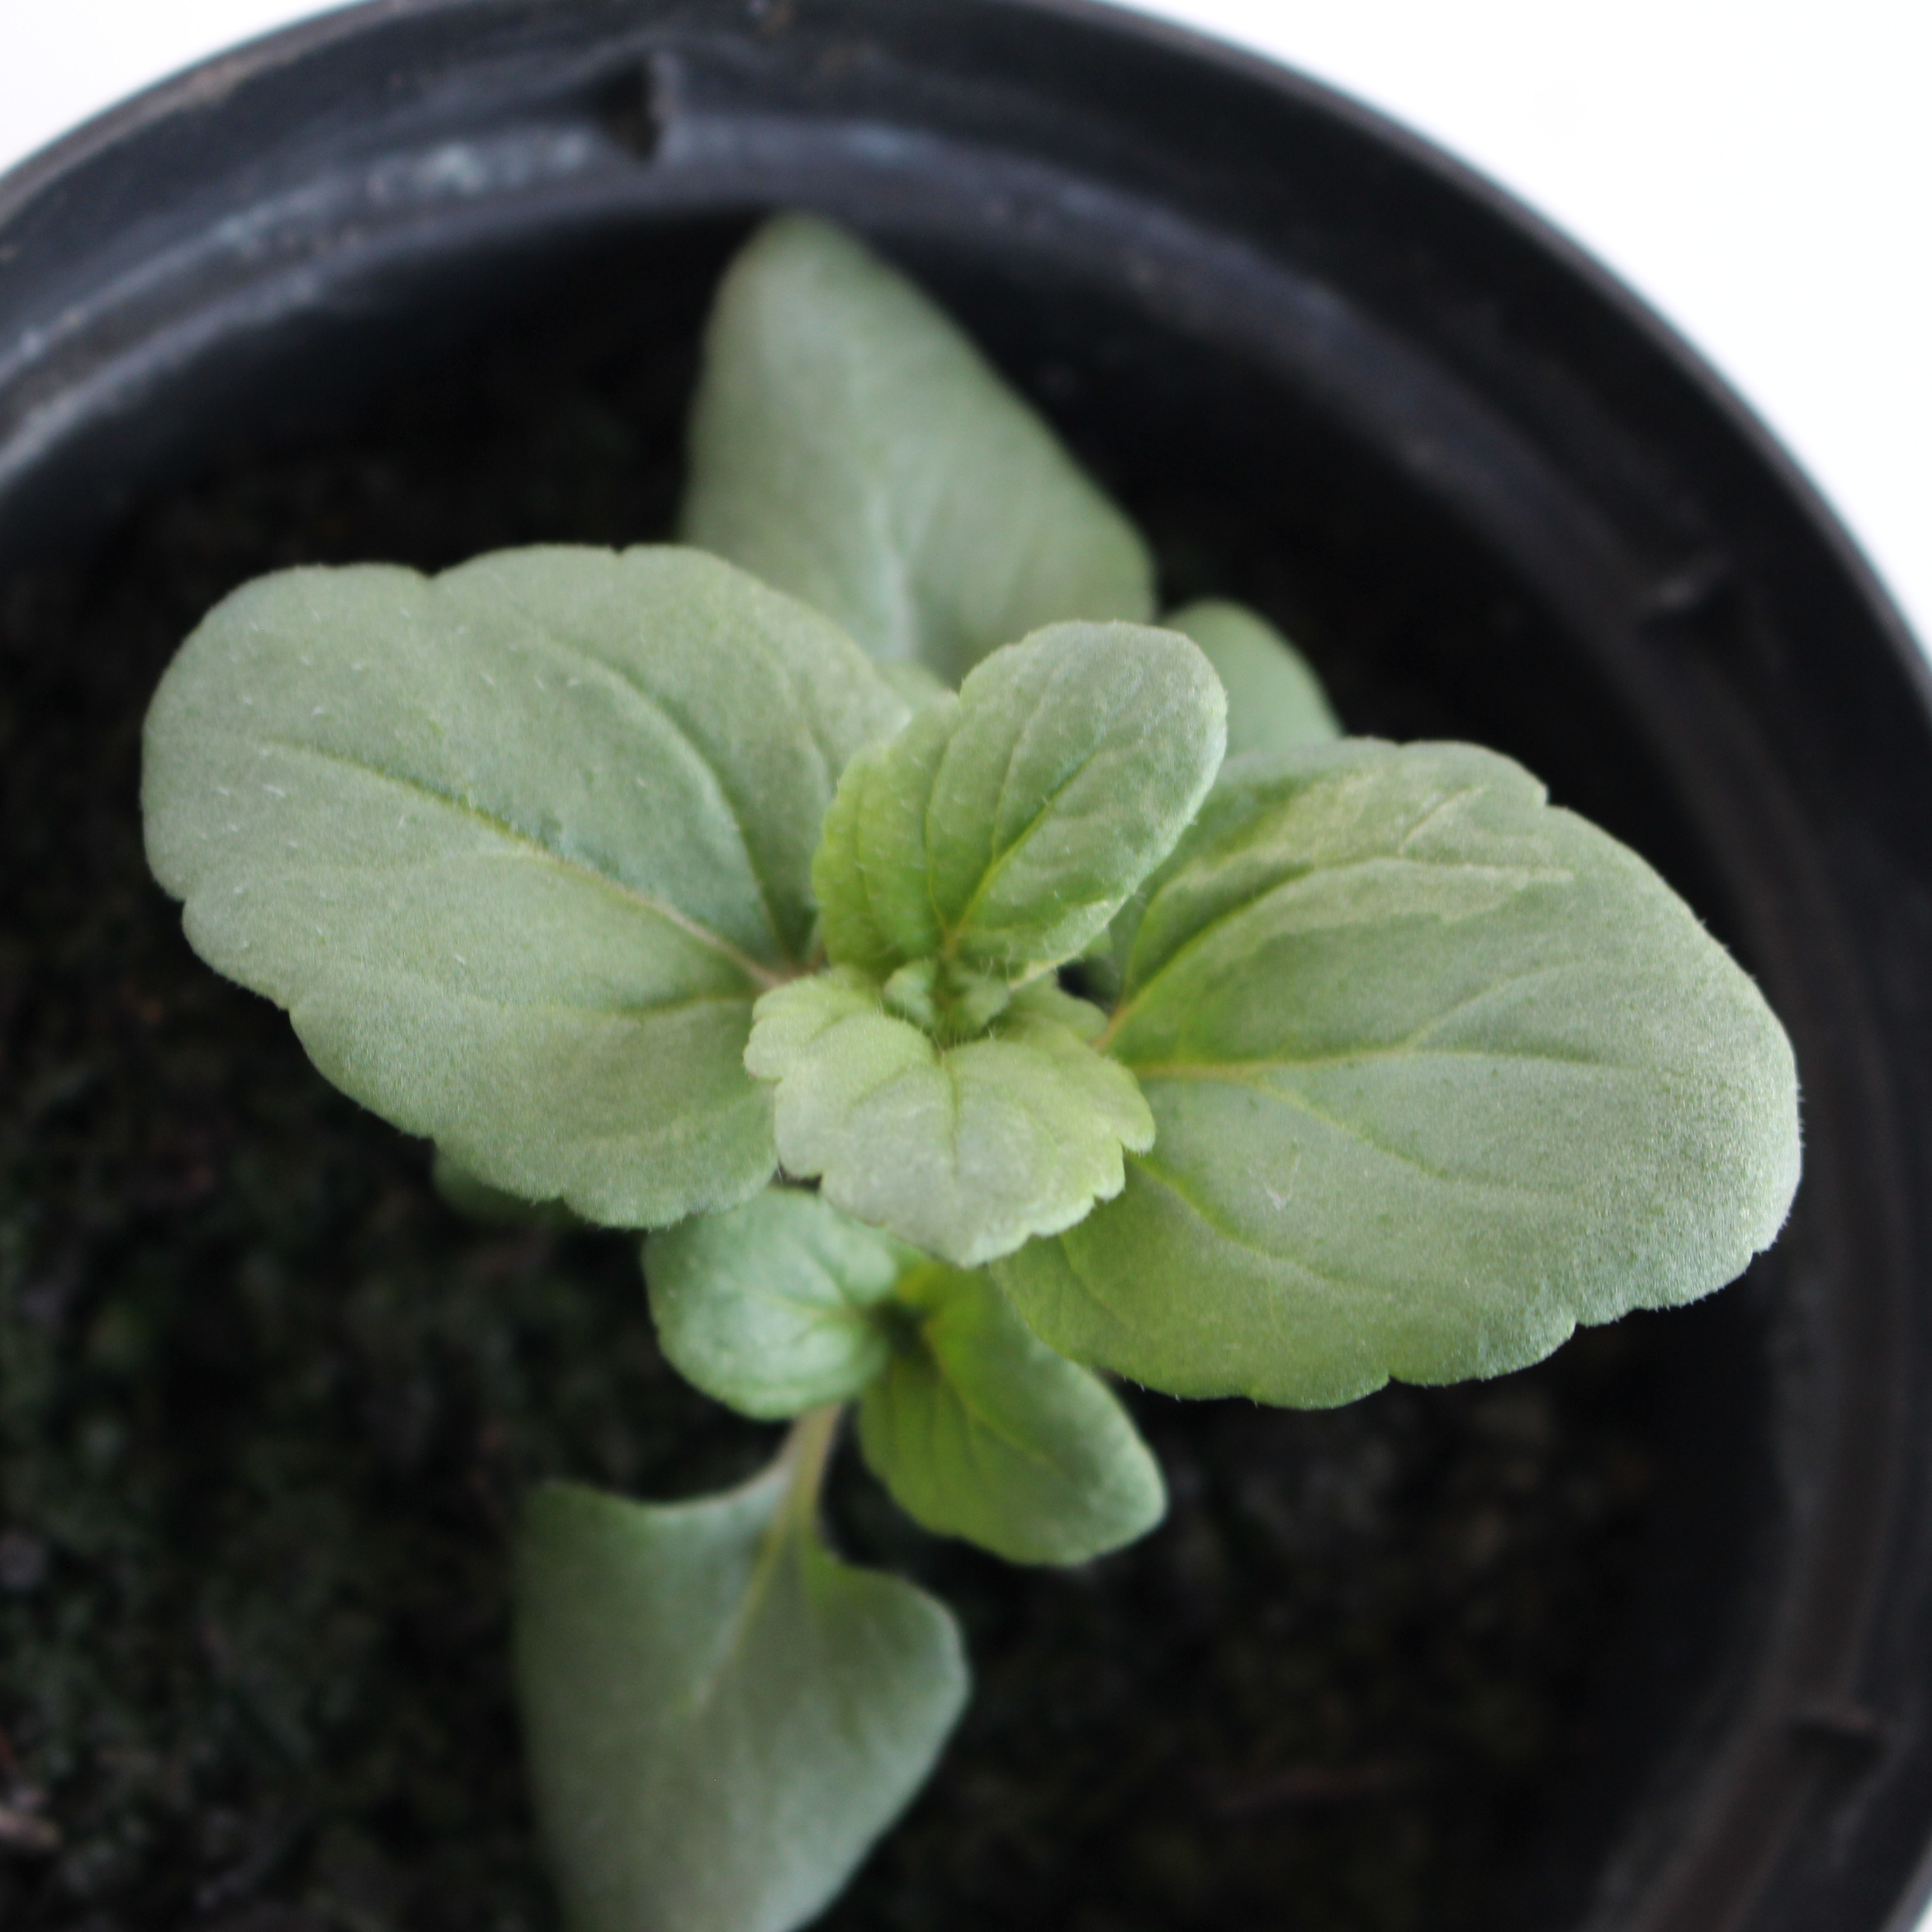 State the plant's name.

Veronica persica
